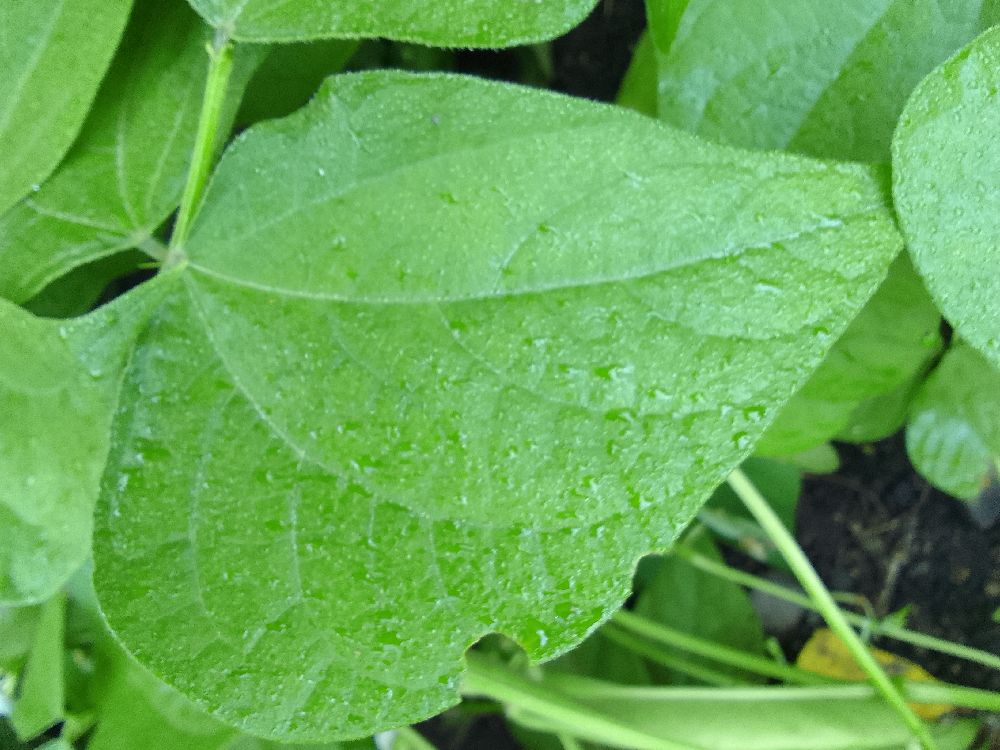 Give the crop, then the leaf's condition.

common bean, healthy
